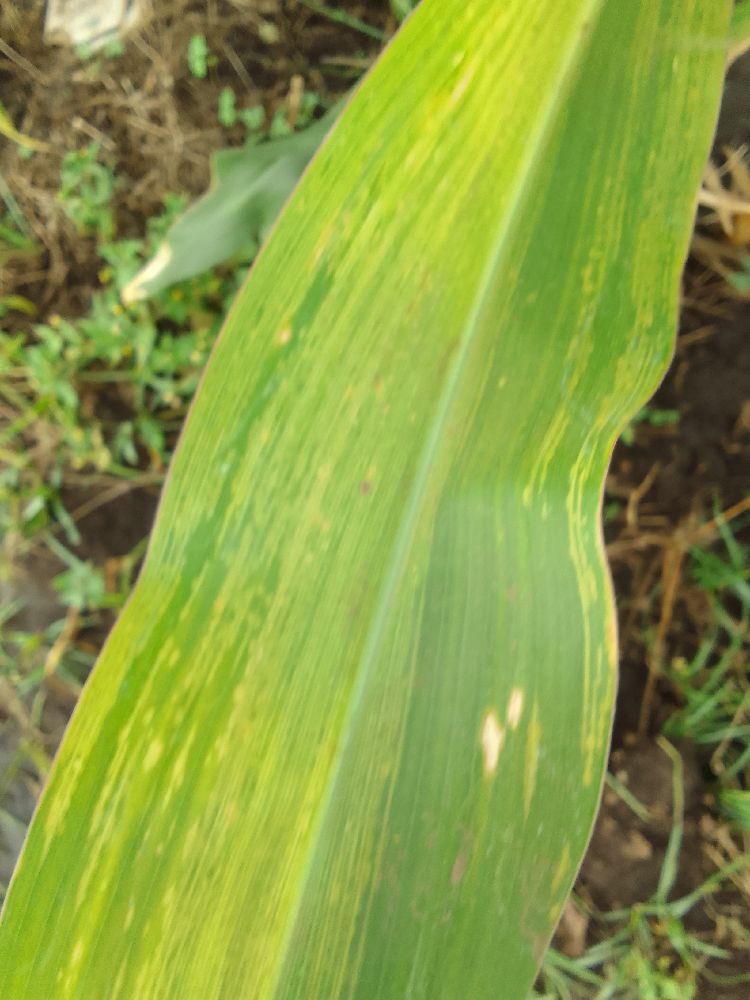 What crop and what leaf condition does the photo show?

maize, maize lethal necrosis
